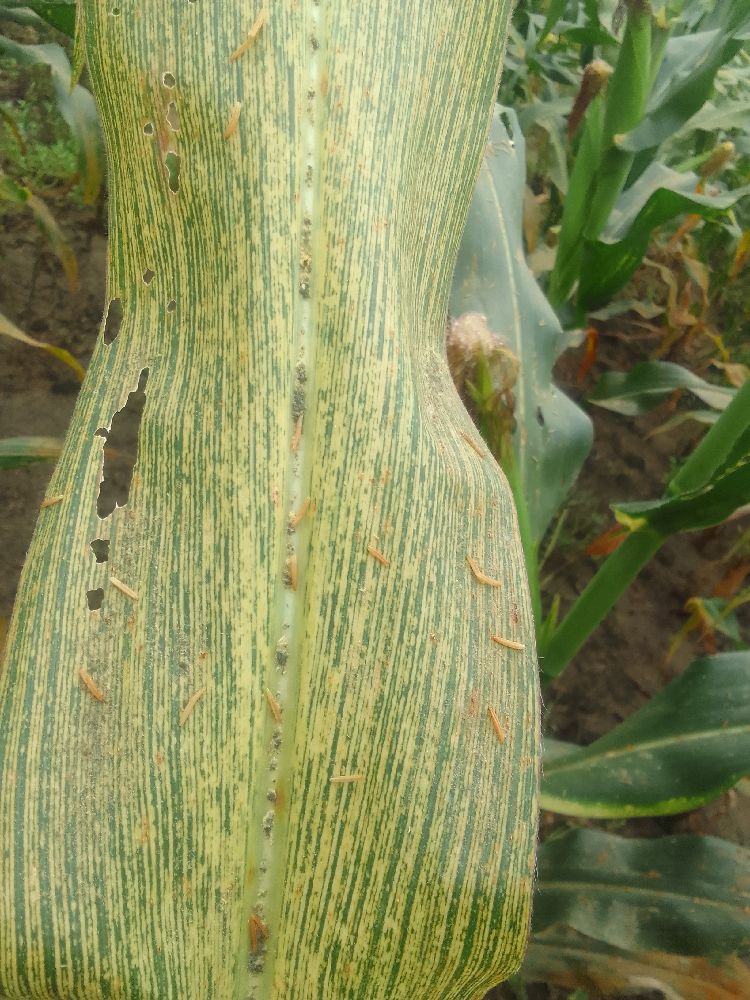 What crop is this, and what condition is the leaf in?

maize, maize streak virus
